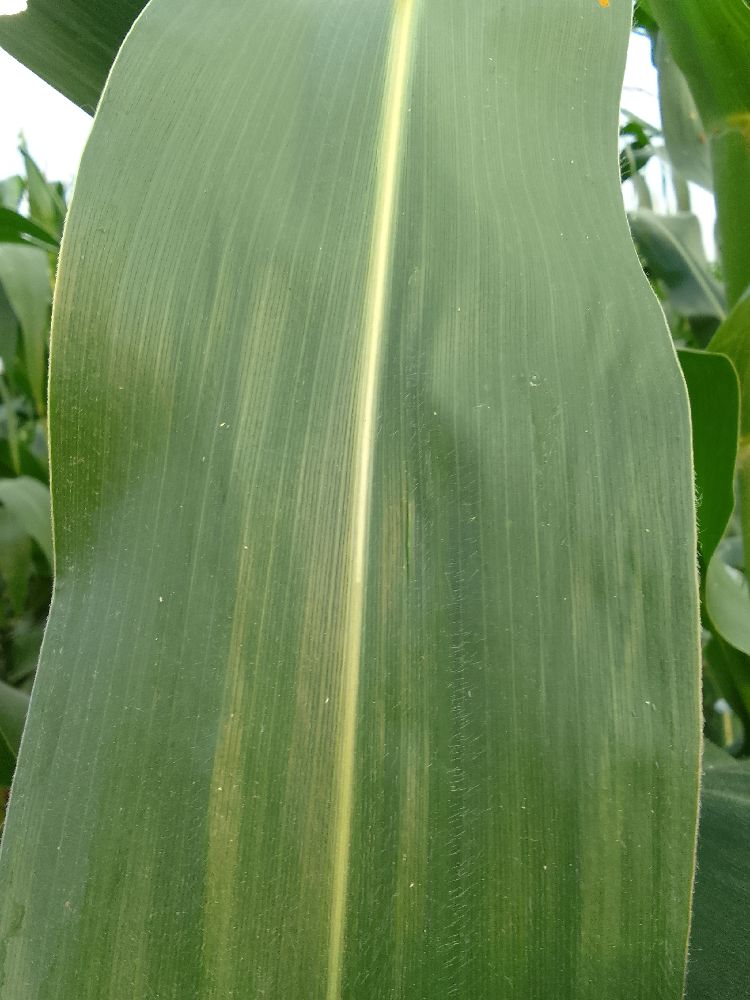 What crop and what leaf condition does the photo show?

maize, healthy
